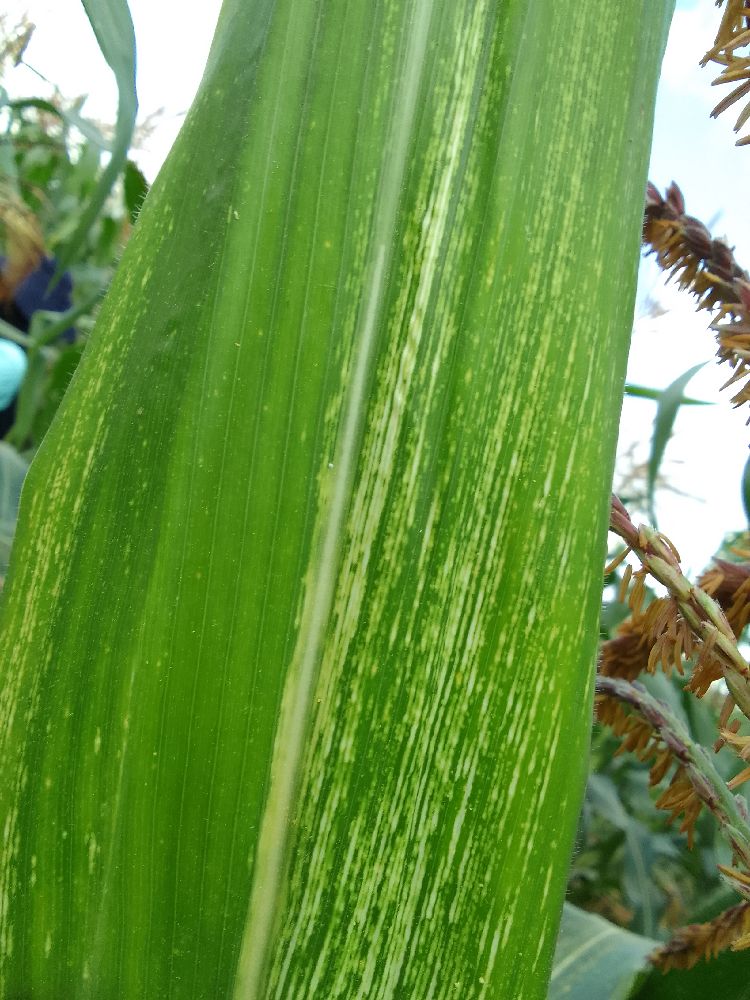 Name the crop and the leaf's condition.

maize, maize streak virus
